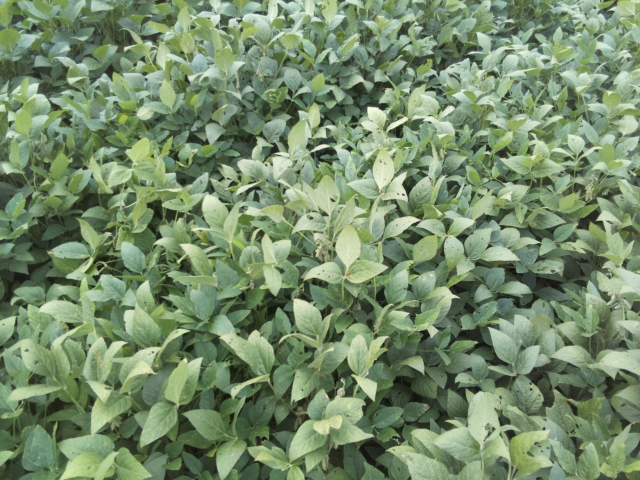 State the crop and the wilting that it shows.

soybean, leaflets folding inward at secondary pulvinus with no turgor loss in leaflets or petioles
